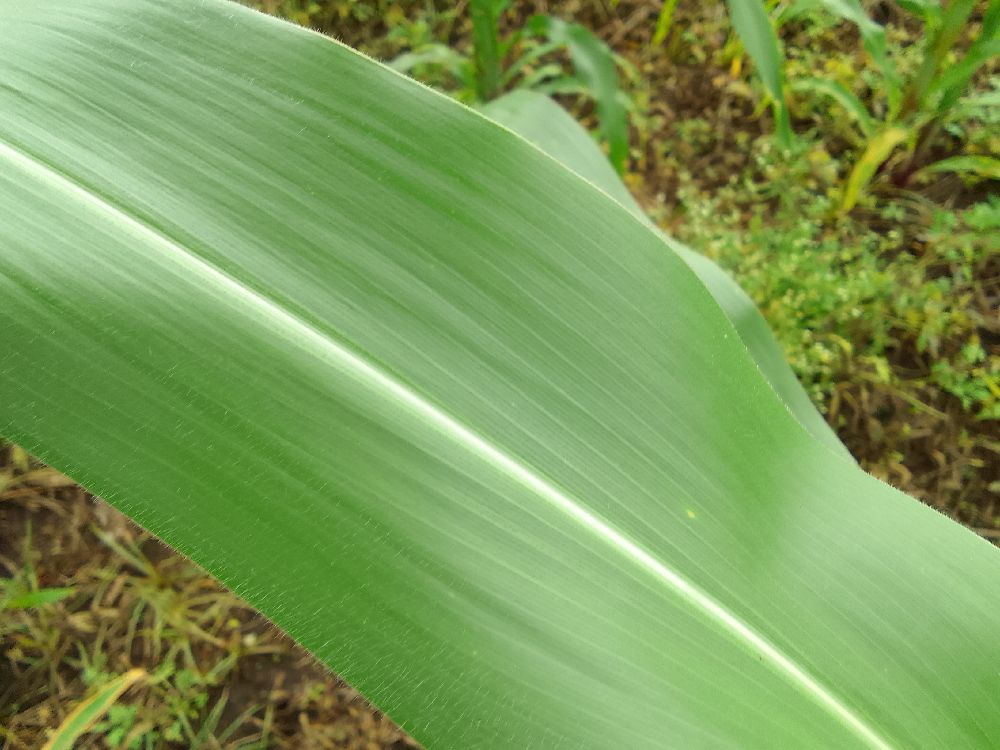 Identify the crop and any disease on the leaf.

maize, healthy
